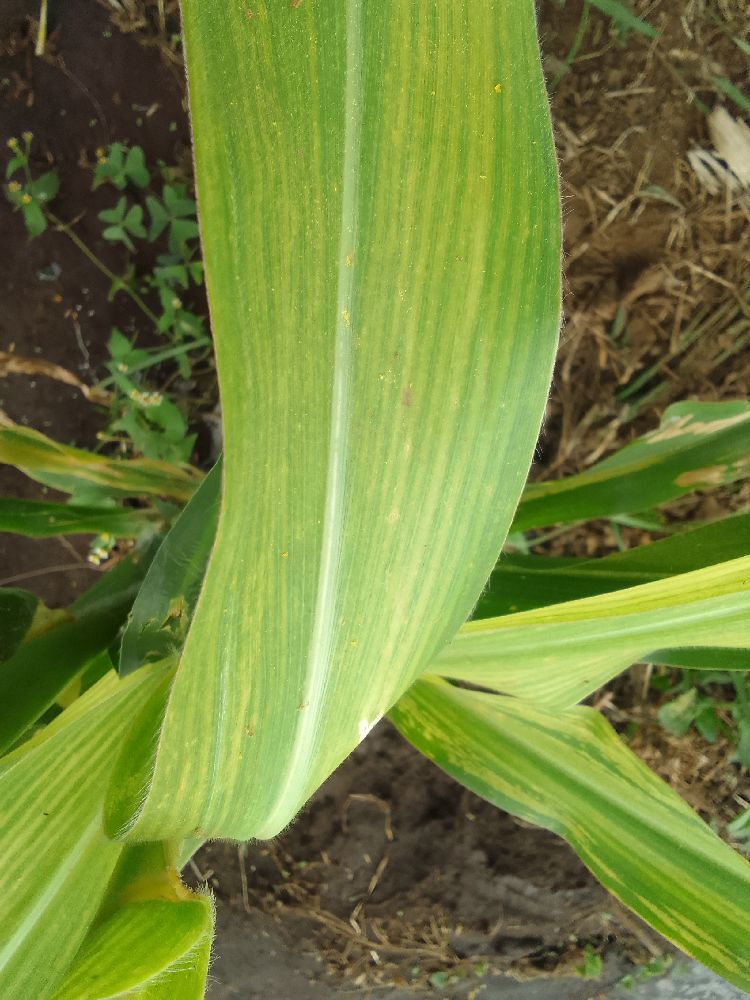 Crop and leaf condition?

maize, maize lethal necrosis
